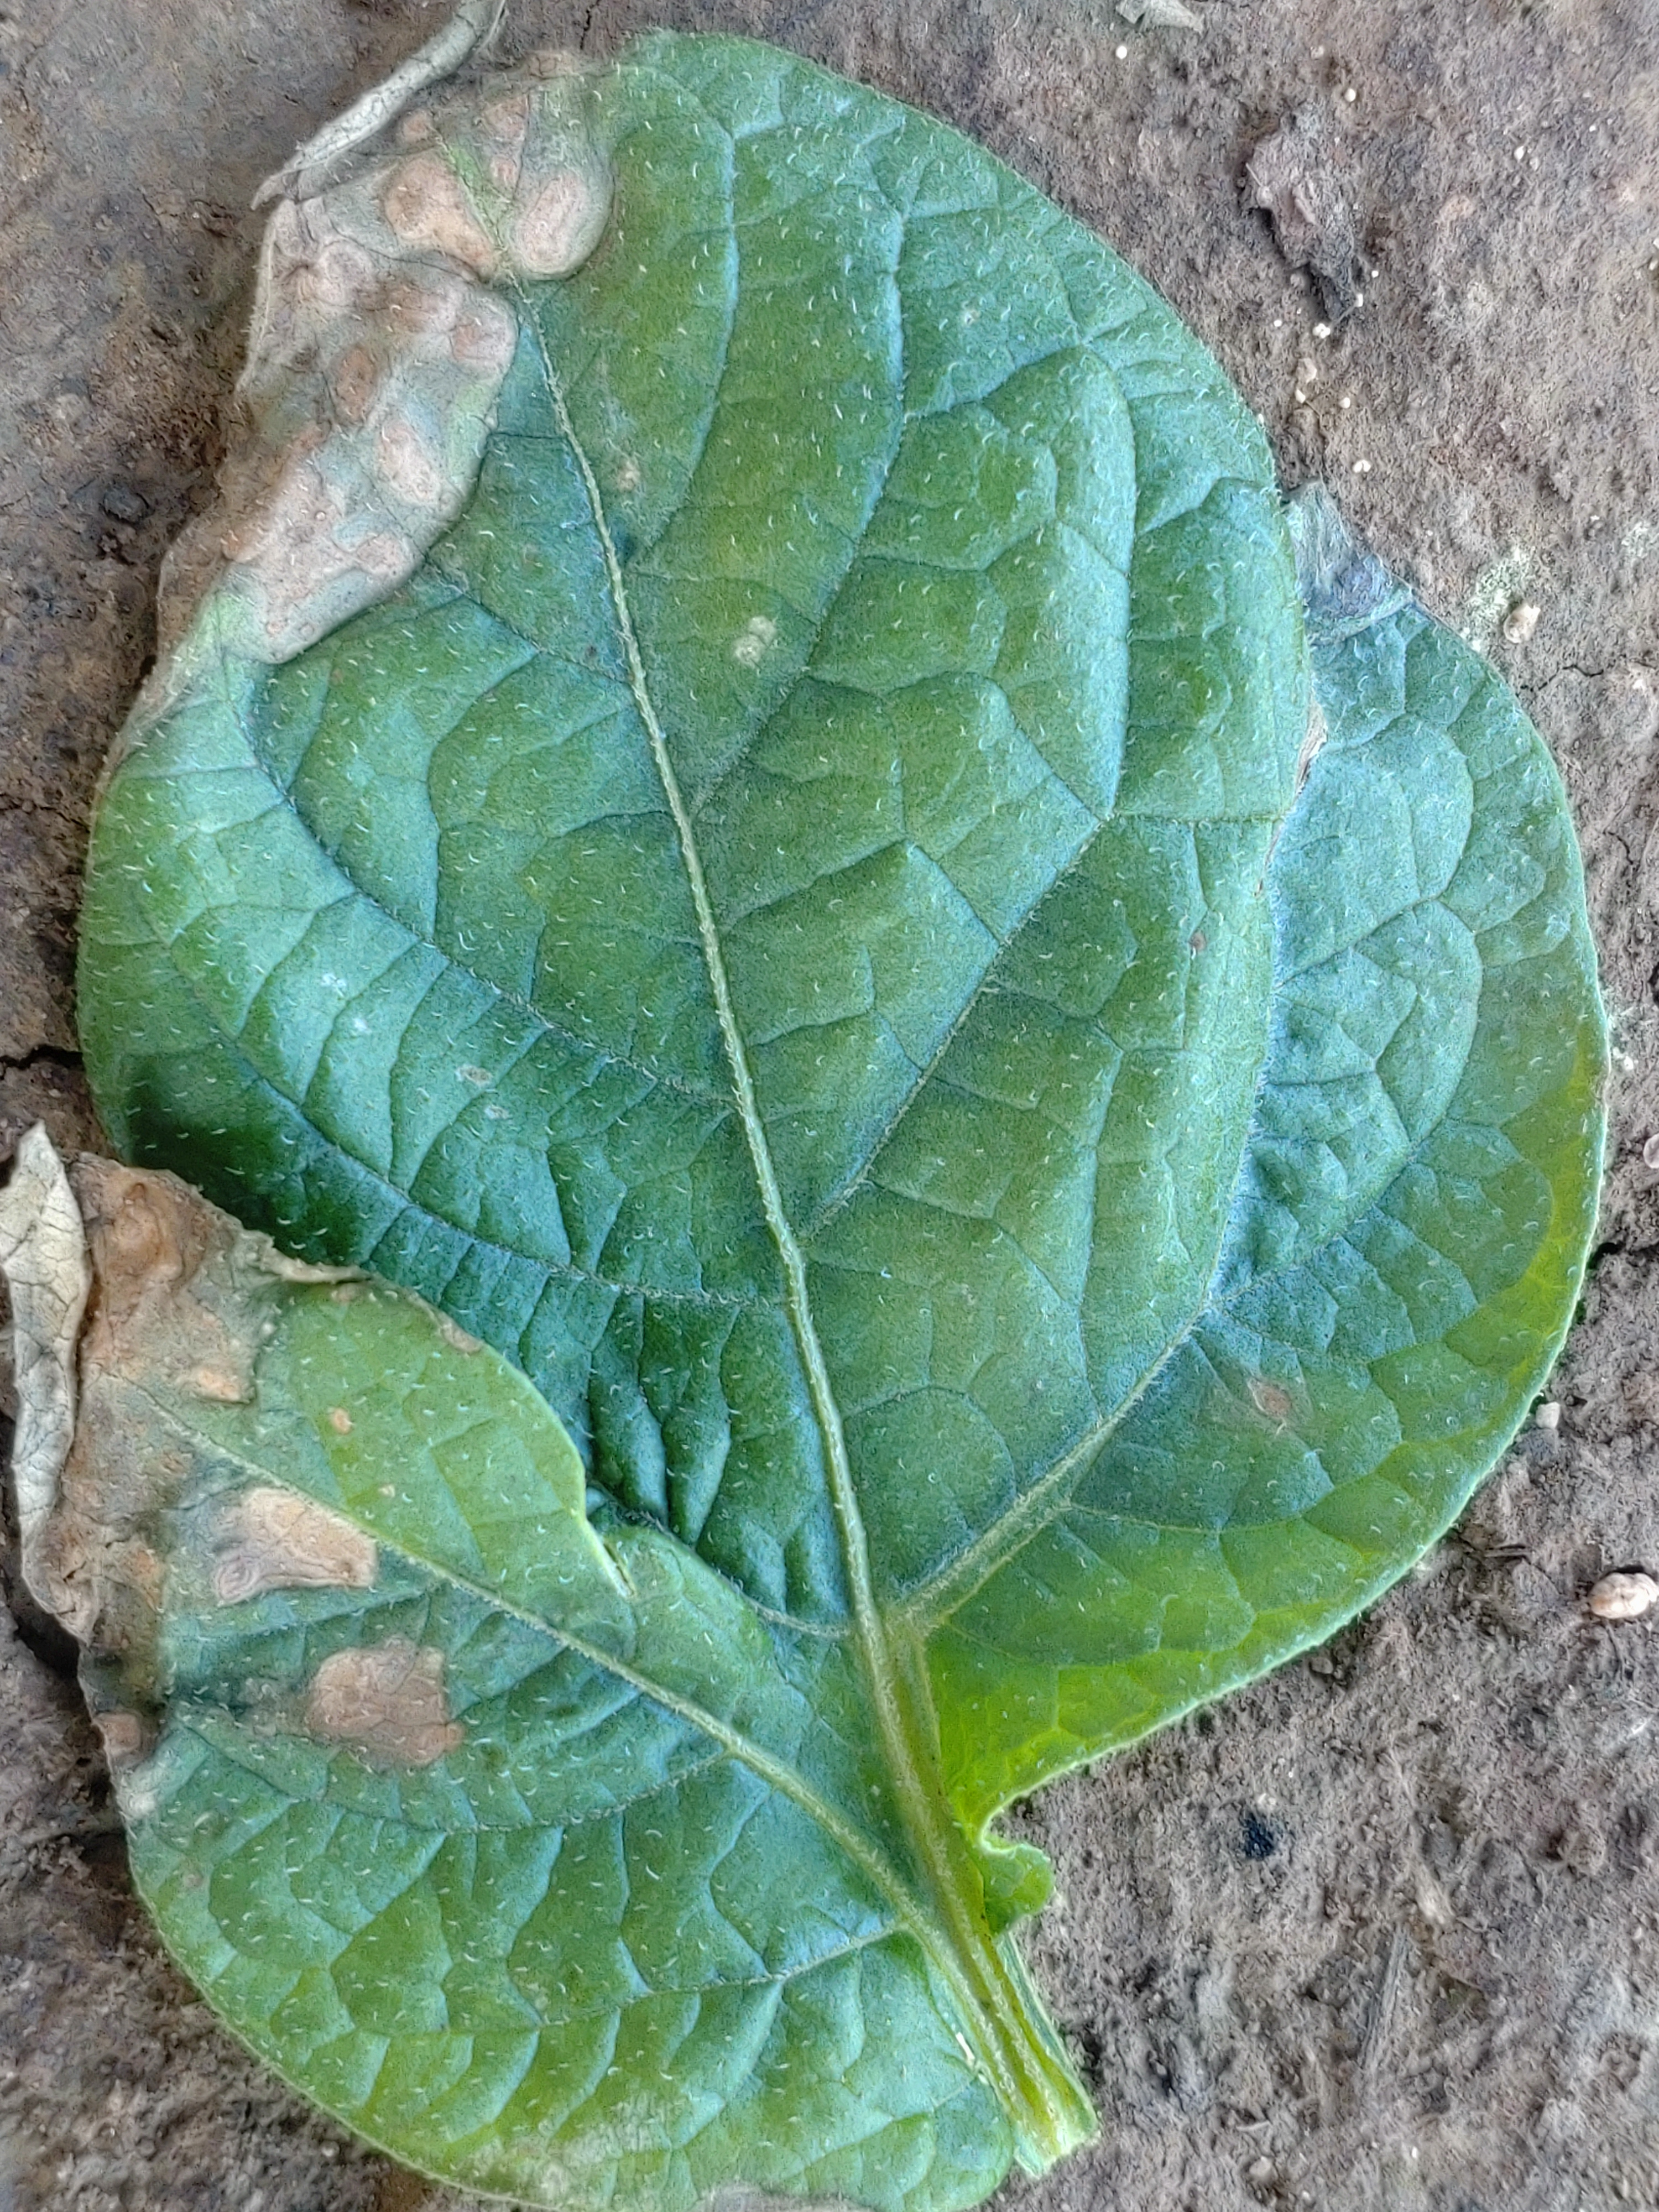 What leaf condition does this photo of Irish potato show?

early blight
